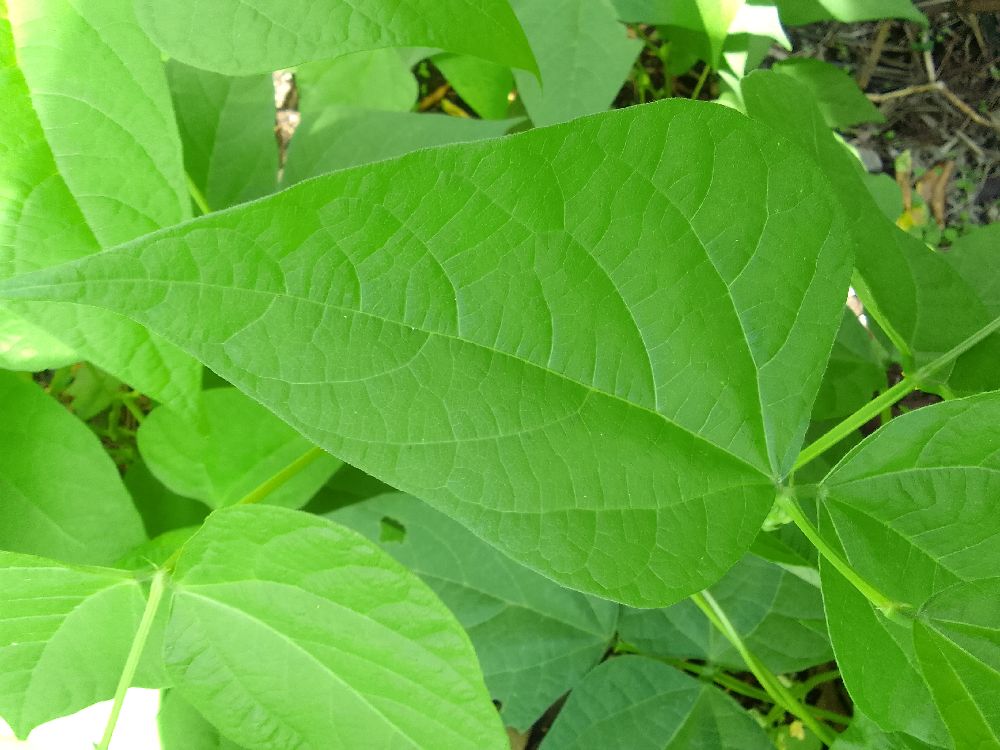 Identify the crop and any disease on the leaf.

common bean, healthy
